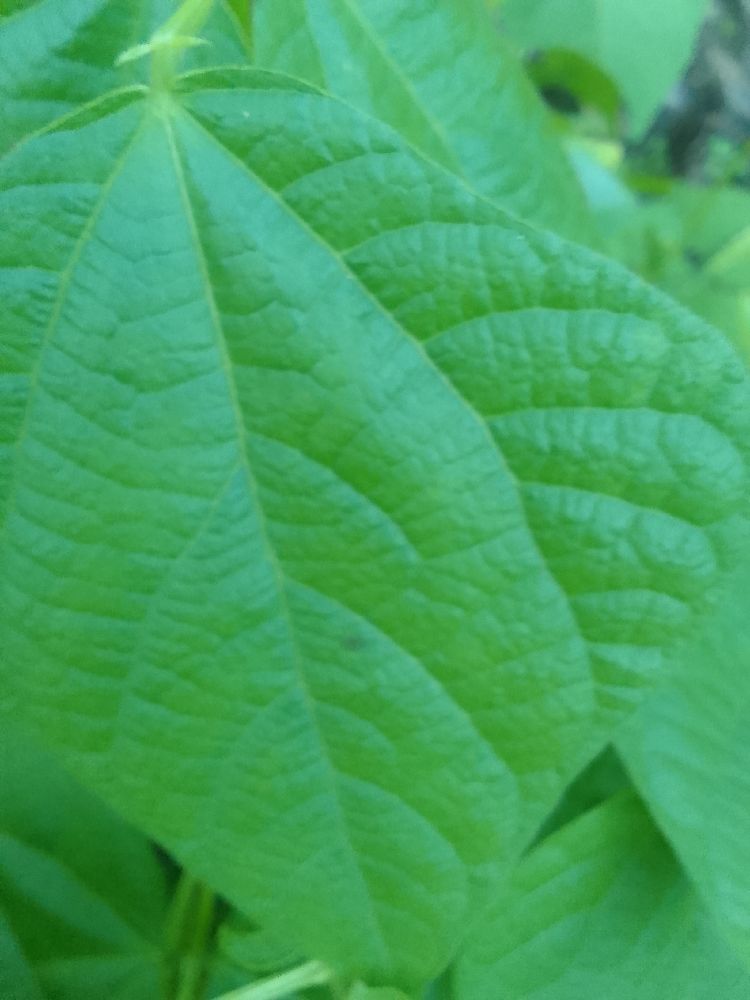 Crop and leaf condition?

common bean, healthy
